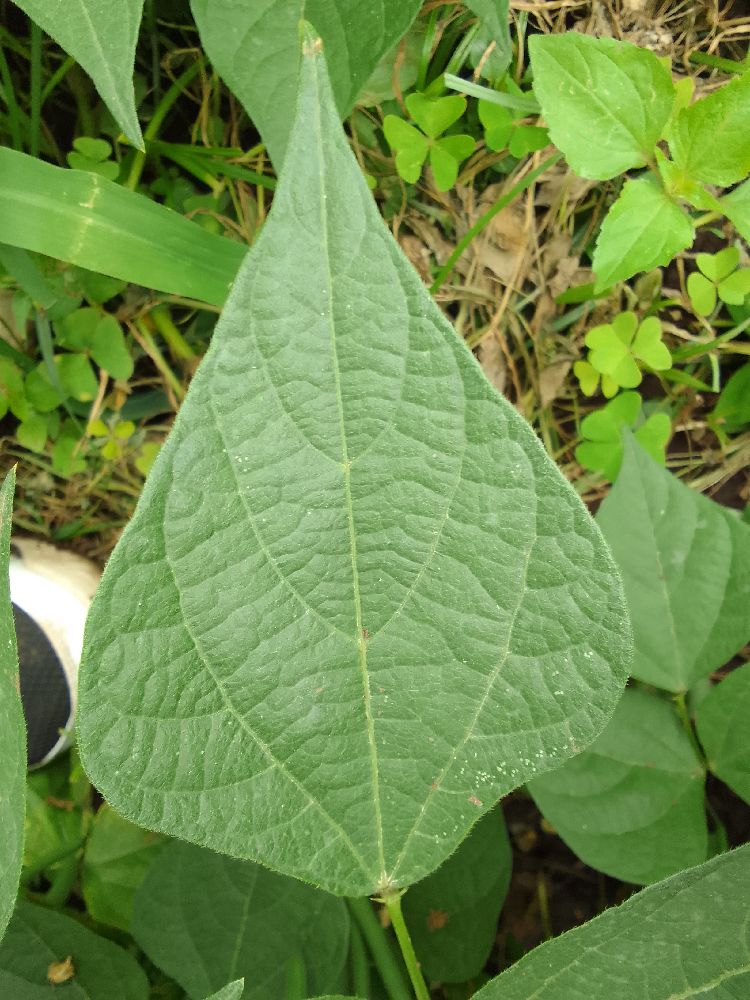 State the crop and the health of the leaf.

common bean, healthy
